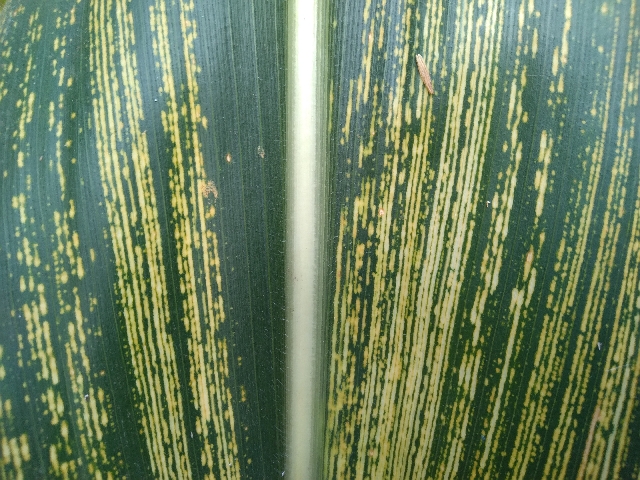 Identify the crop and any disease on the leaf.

maize, maize streak virus
